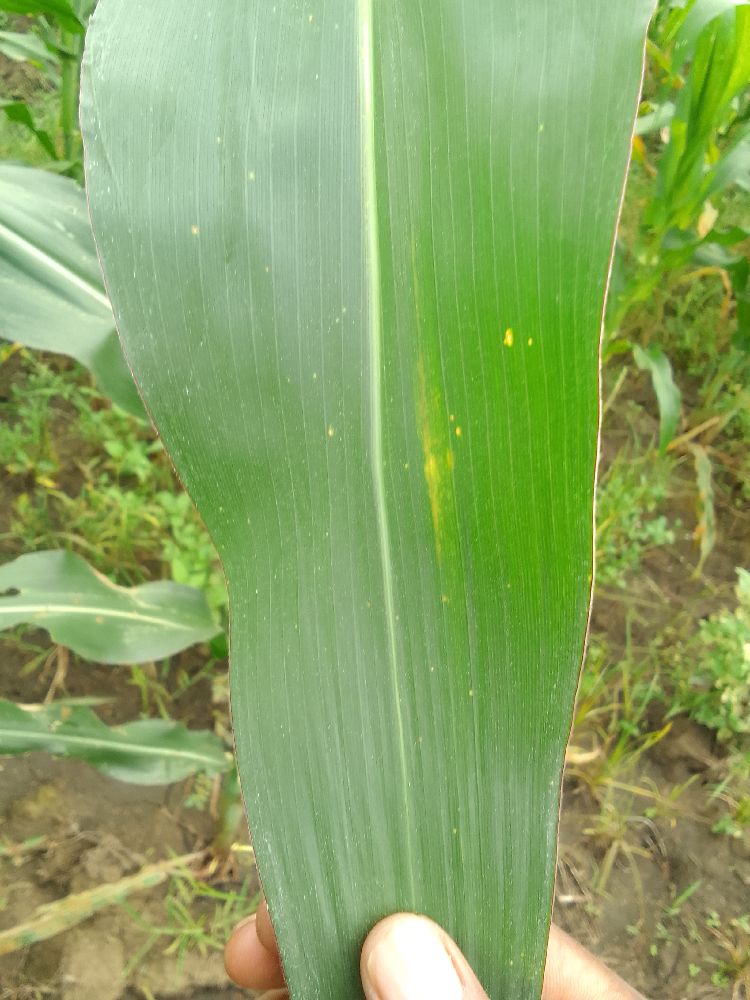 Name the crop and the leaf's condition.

maize, healthy
